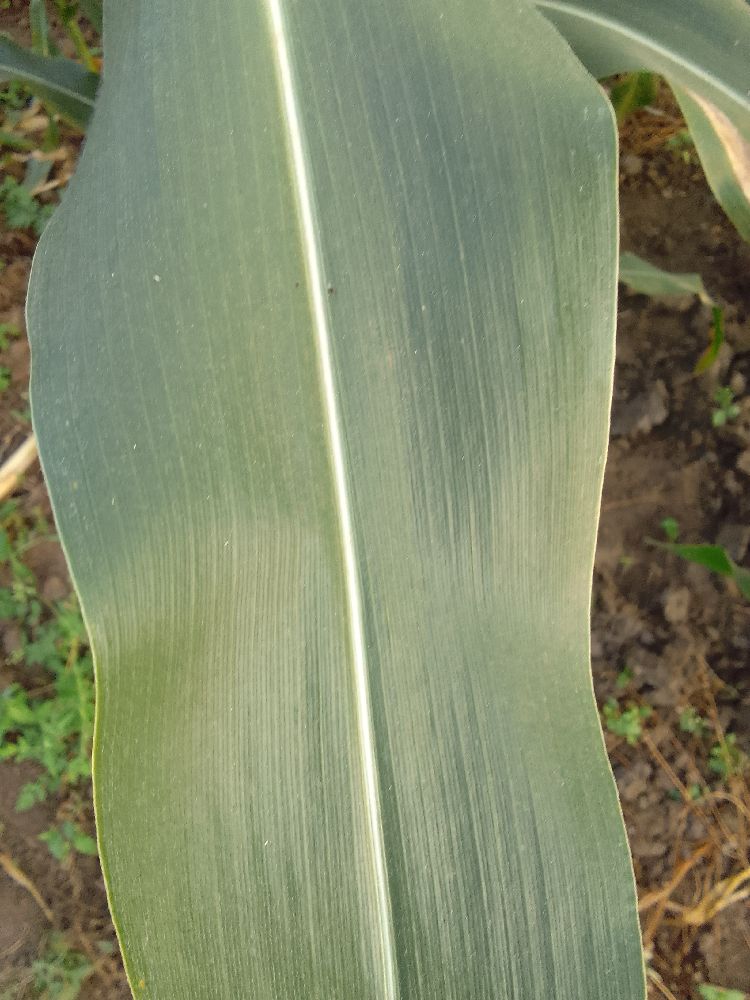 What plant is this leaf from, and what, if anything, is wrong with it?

maize, healthy
